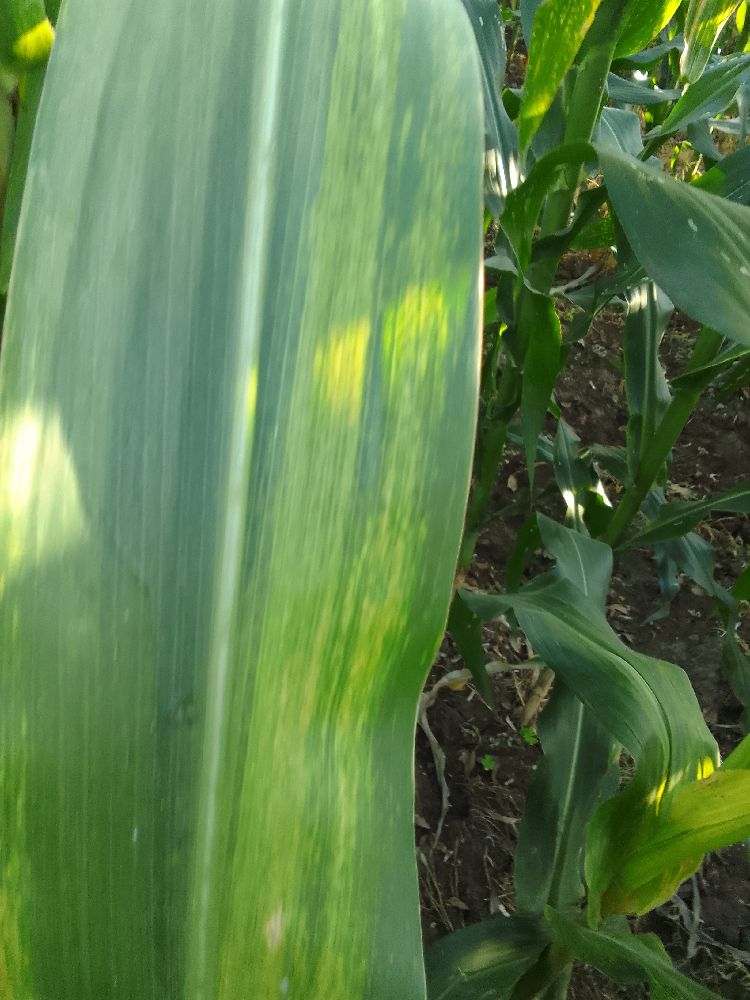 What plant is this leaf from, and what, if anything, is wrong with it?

maize, maize lethal necrosis
